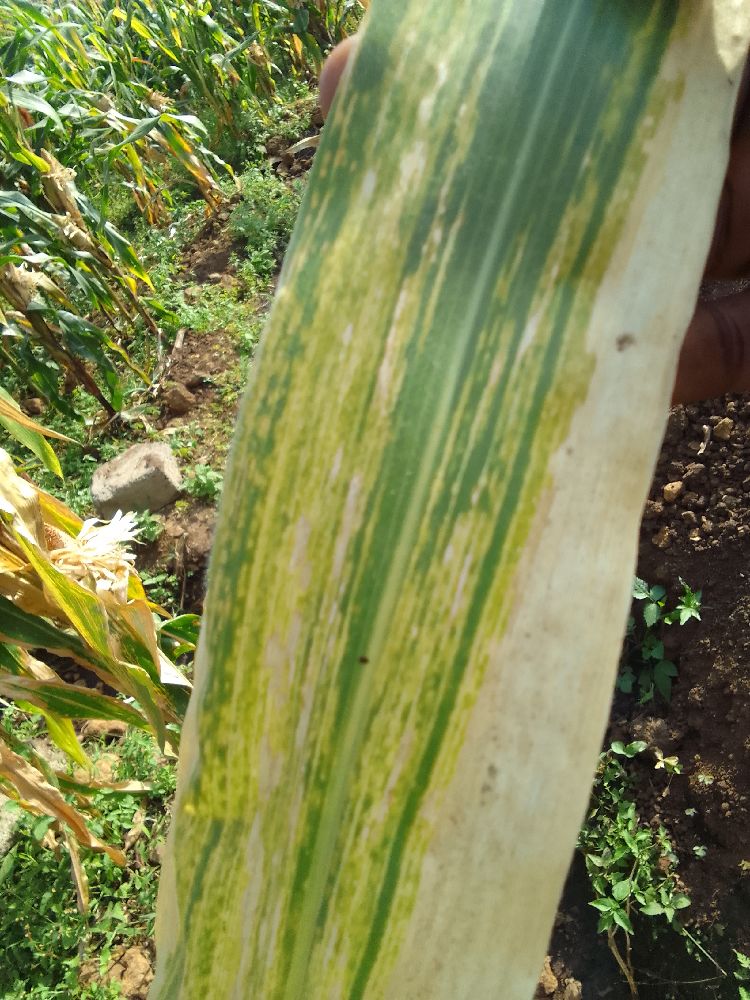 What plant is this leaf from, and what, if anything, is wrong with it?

maize, maize lethal necrosis
